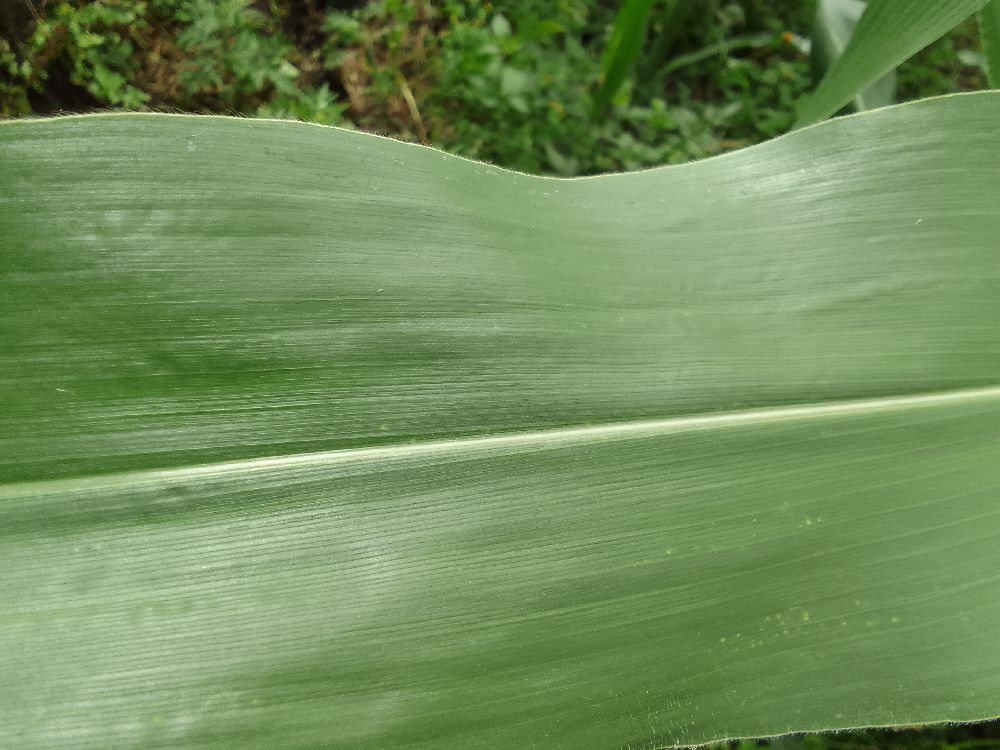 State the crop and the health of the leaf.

maize, healthy
